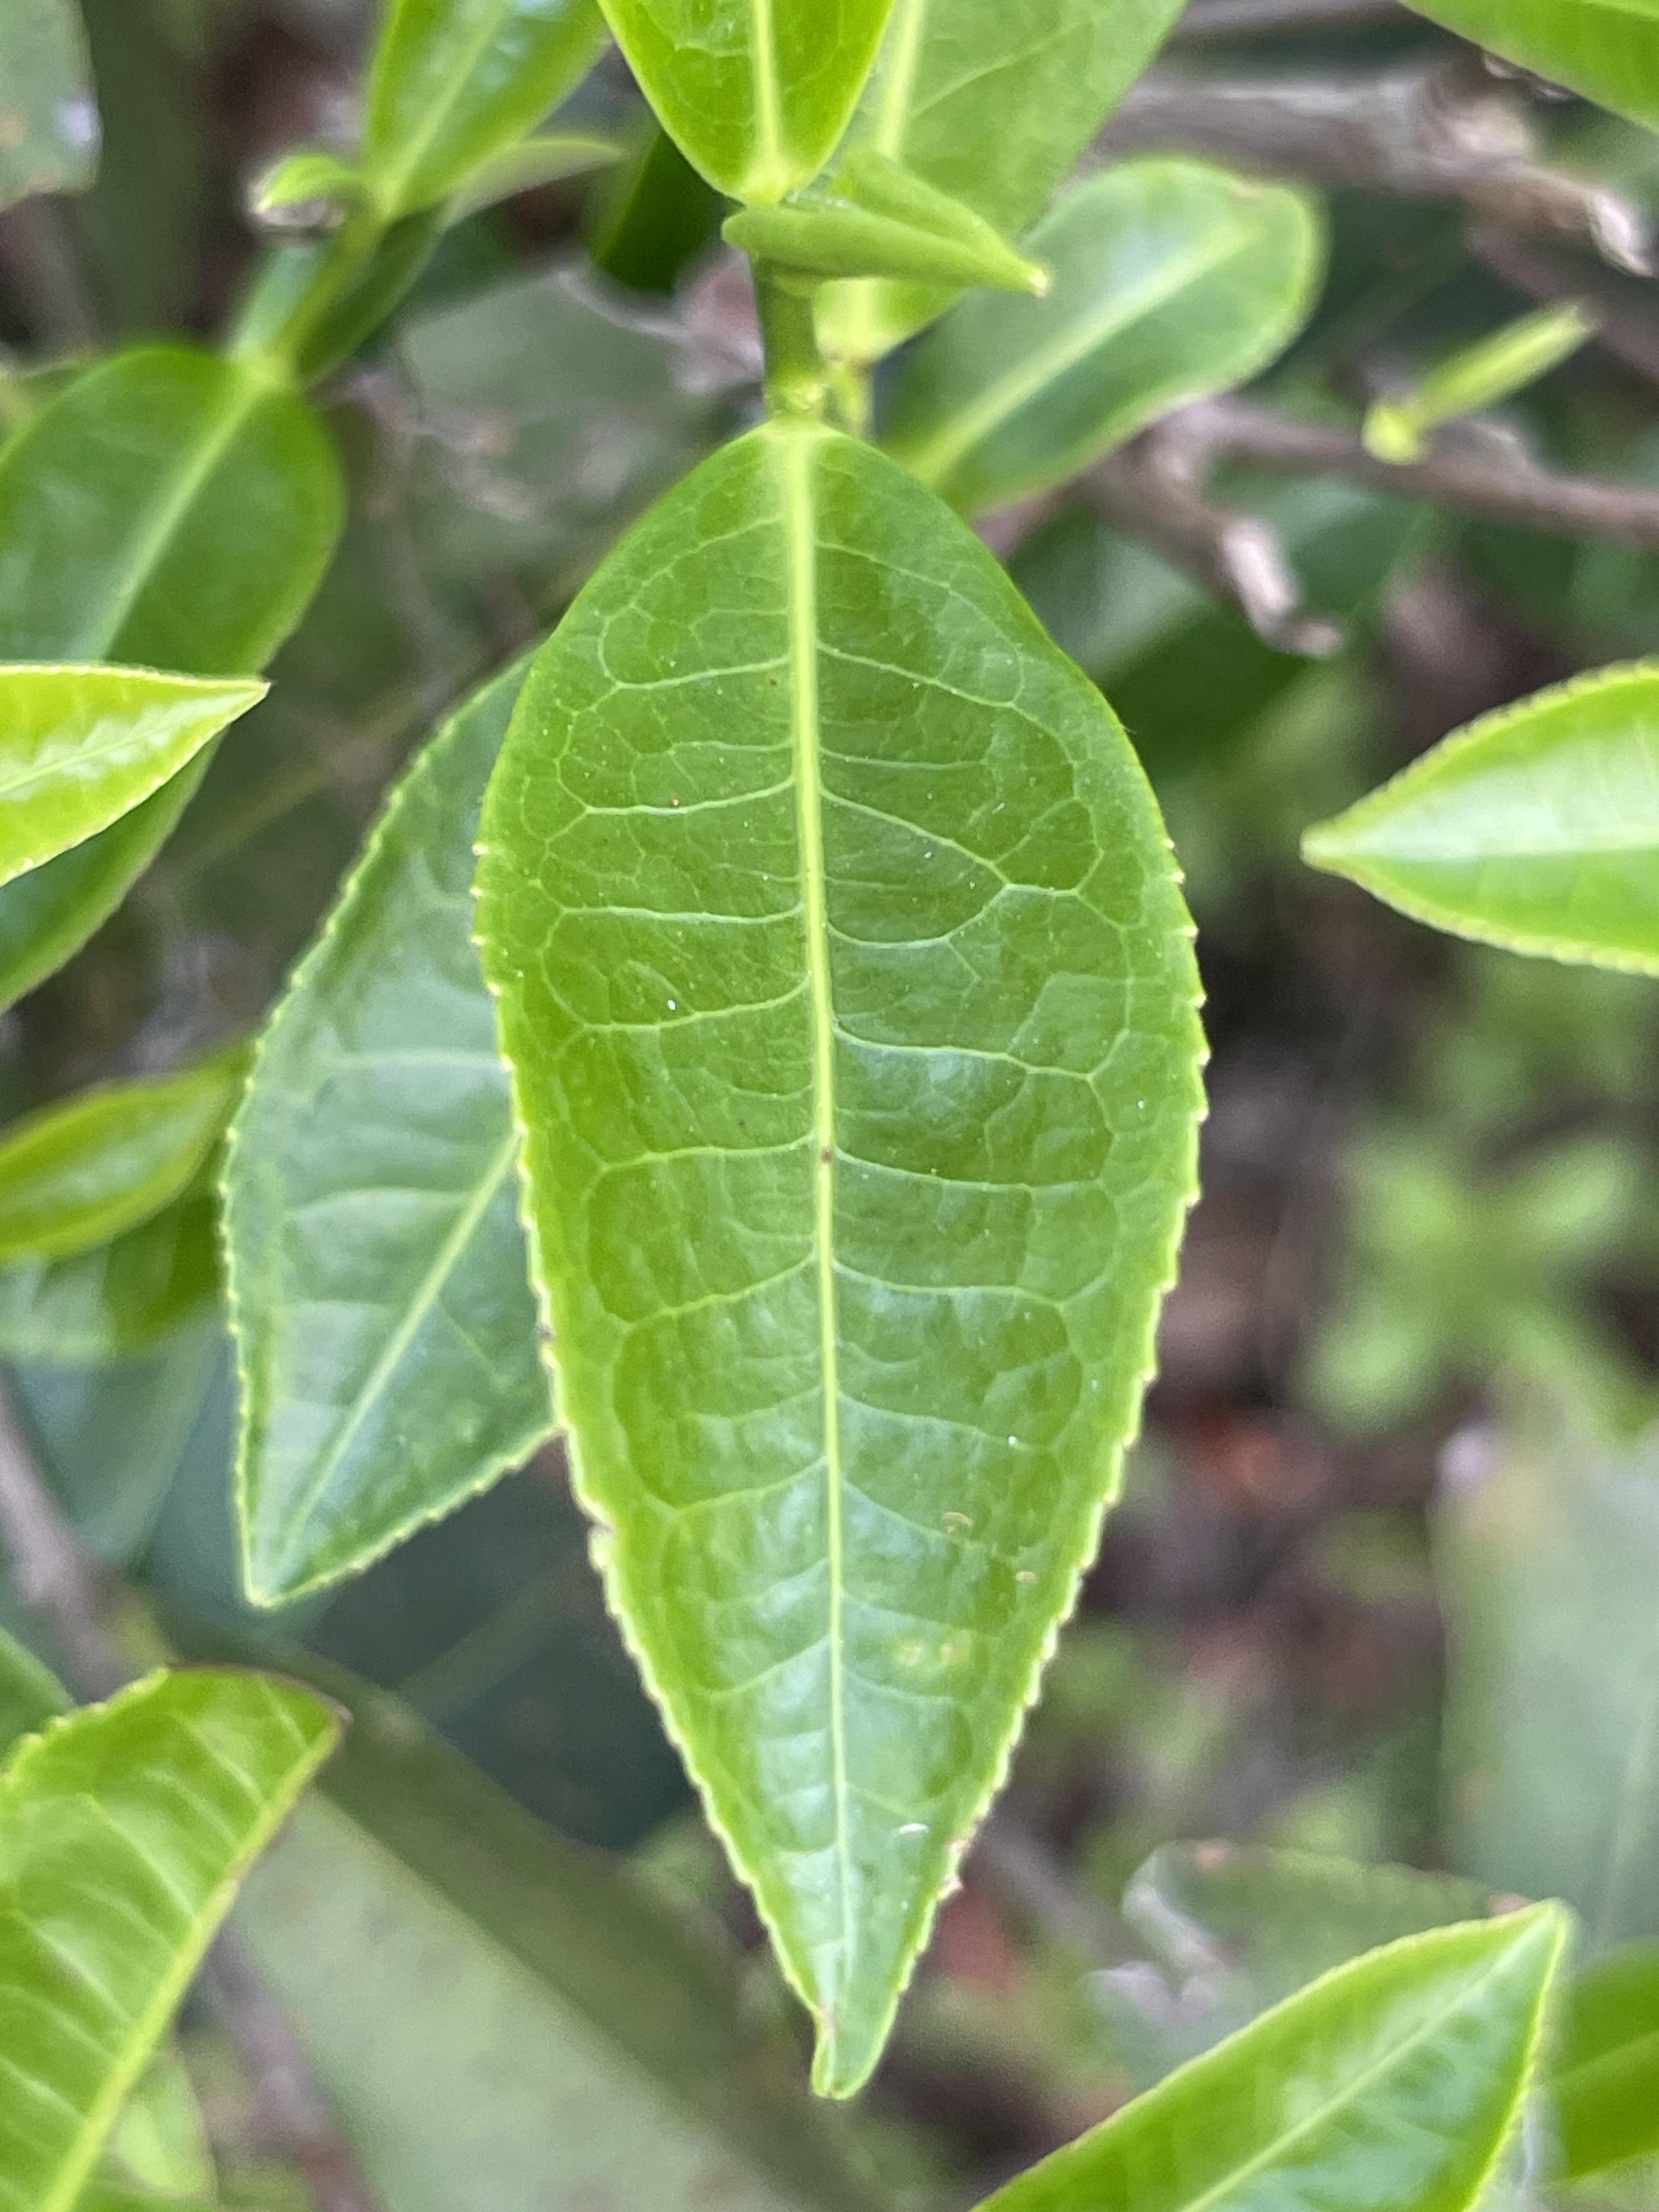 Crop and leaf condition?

tea, healthy leaf
